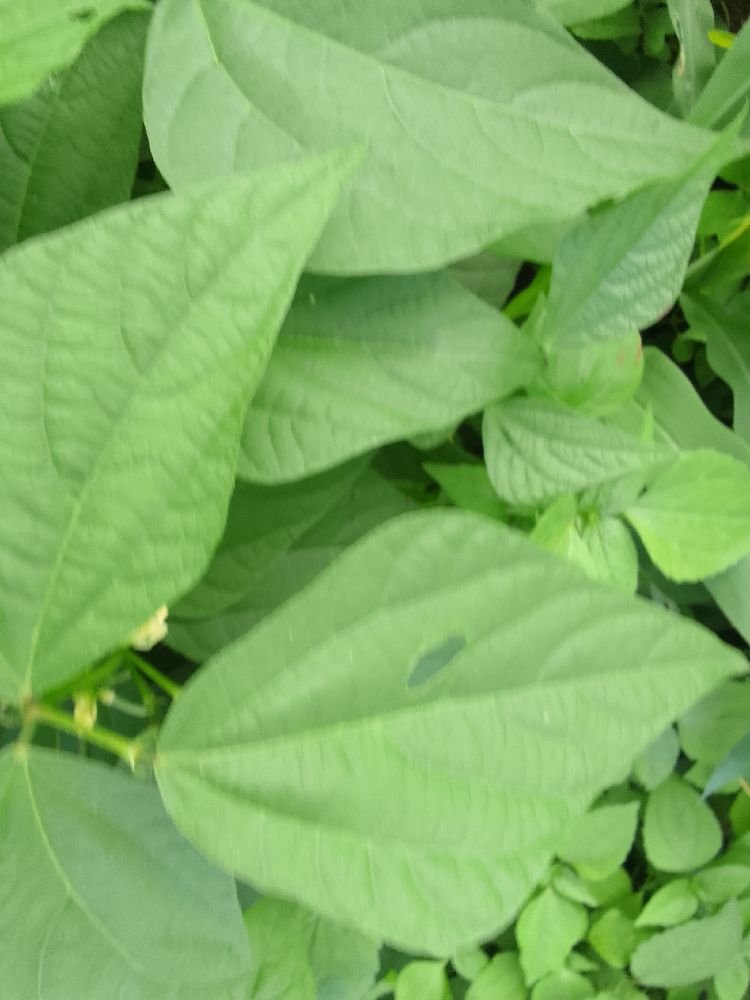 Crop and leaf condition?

common bean, healthy
